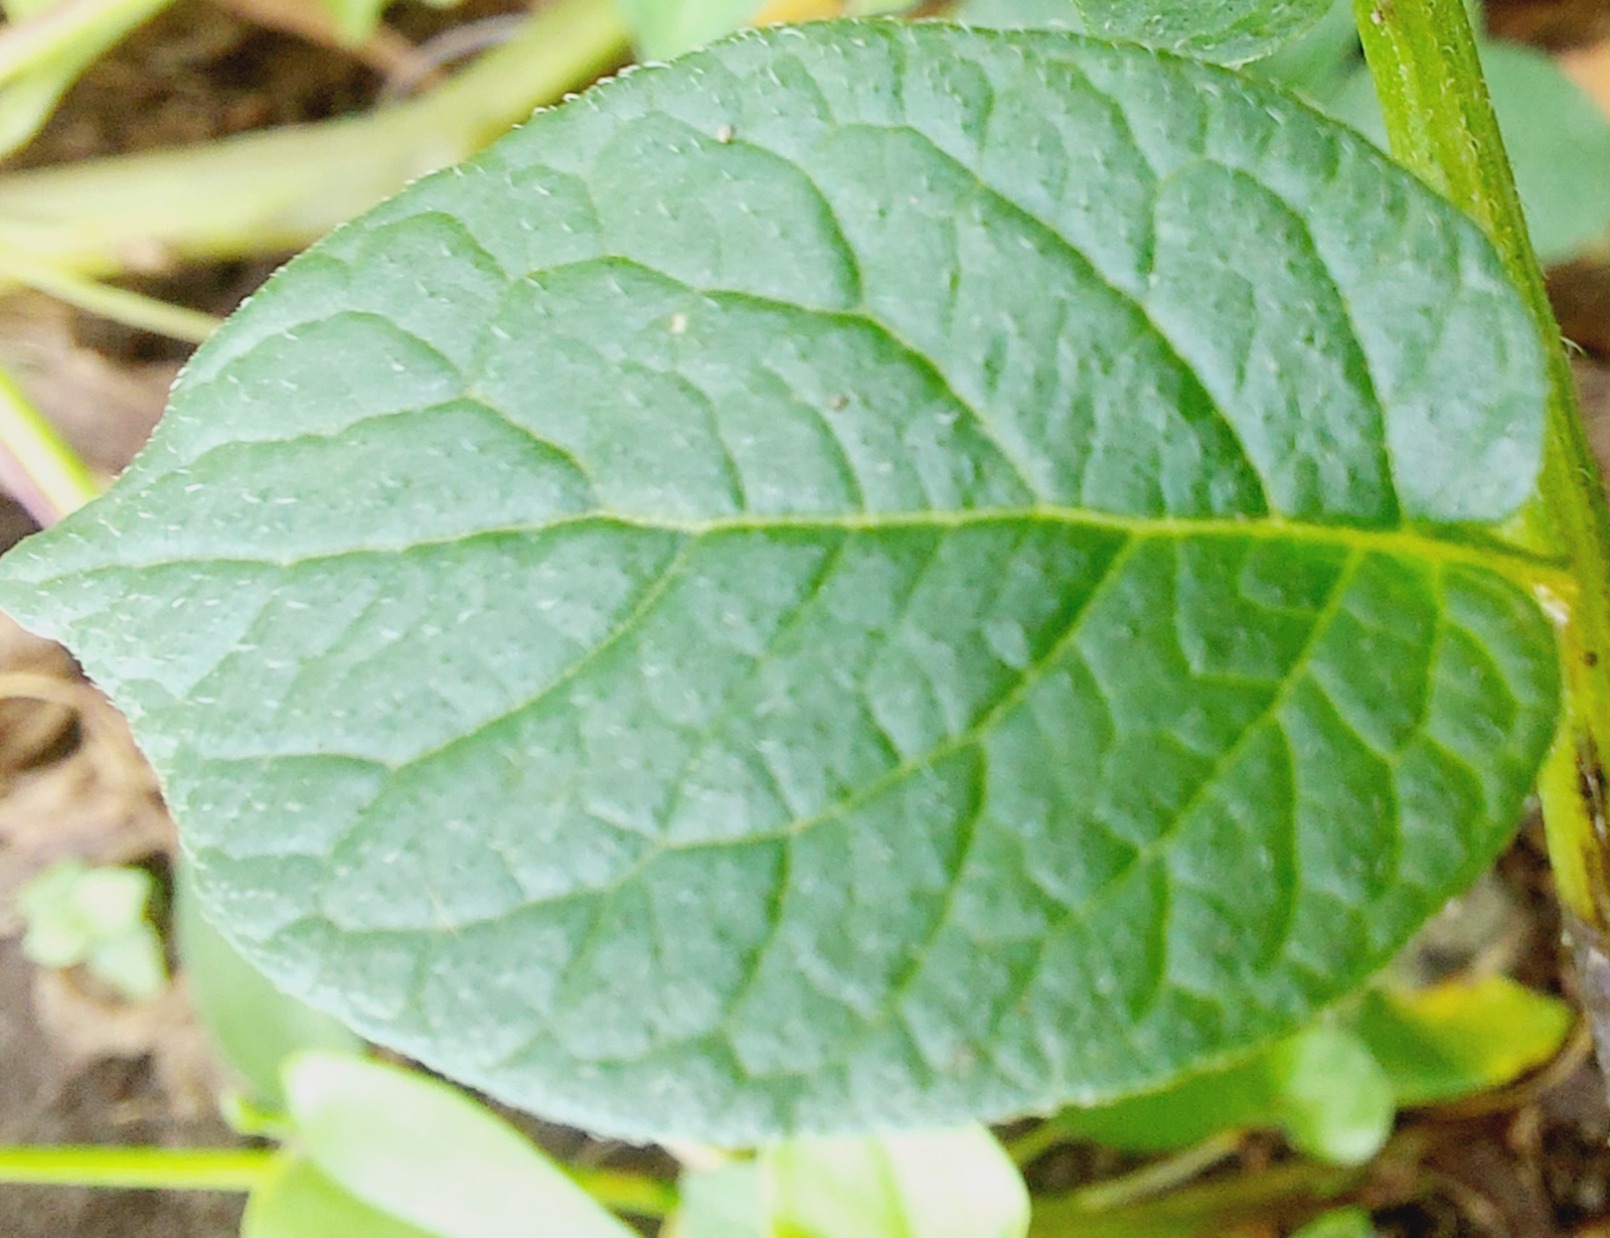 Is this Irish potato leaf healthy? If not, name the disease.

healthy
